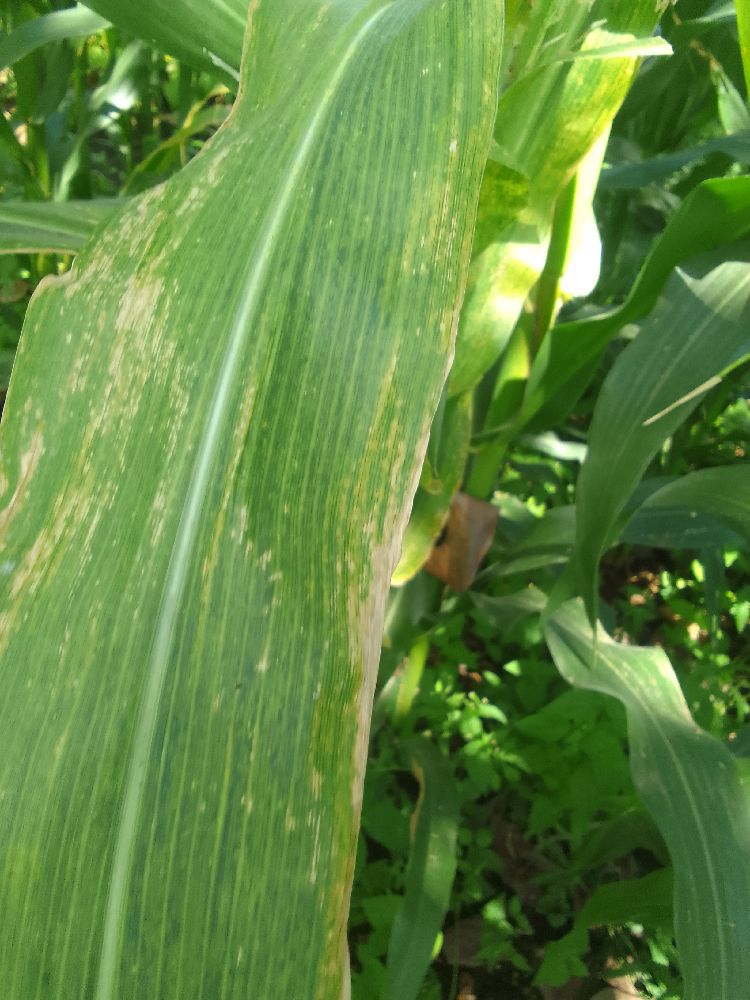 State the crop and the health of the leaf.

maize, maize lethal necrosis
